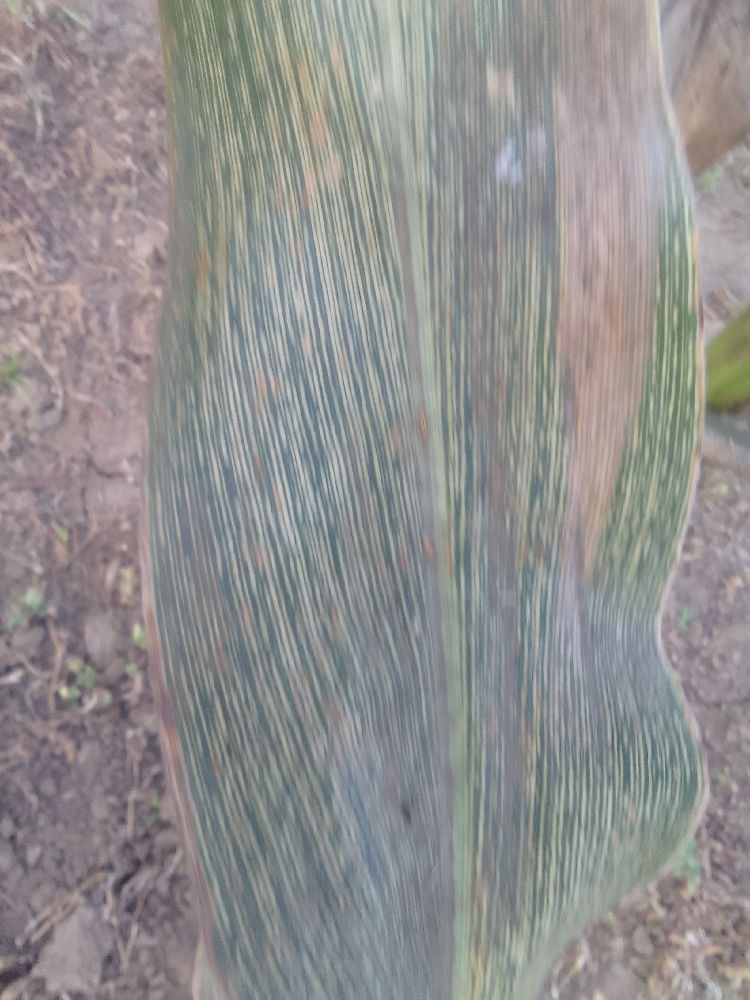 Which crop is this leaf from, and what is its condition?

maize, maize streak virus
